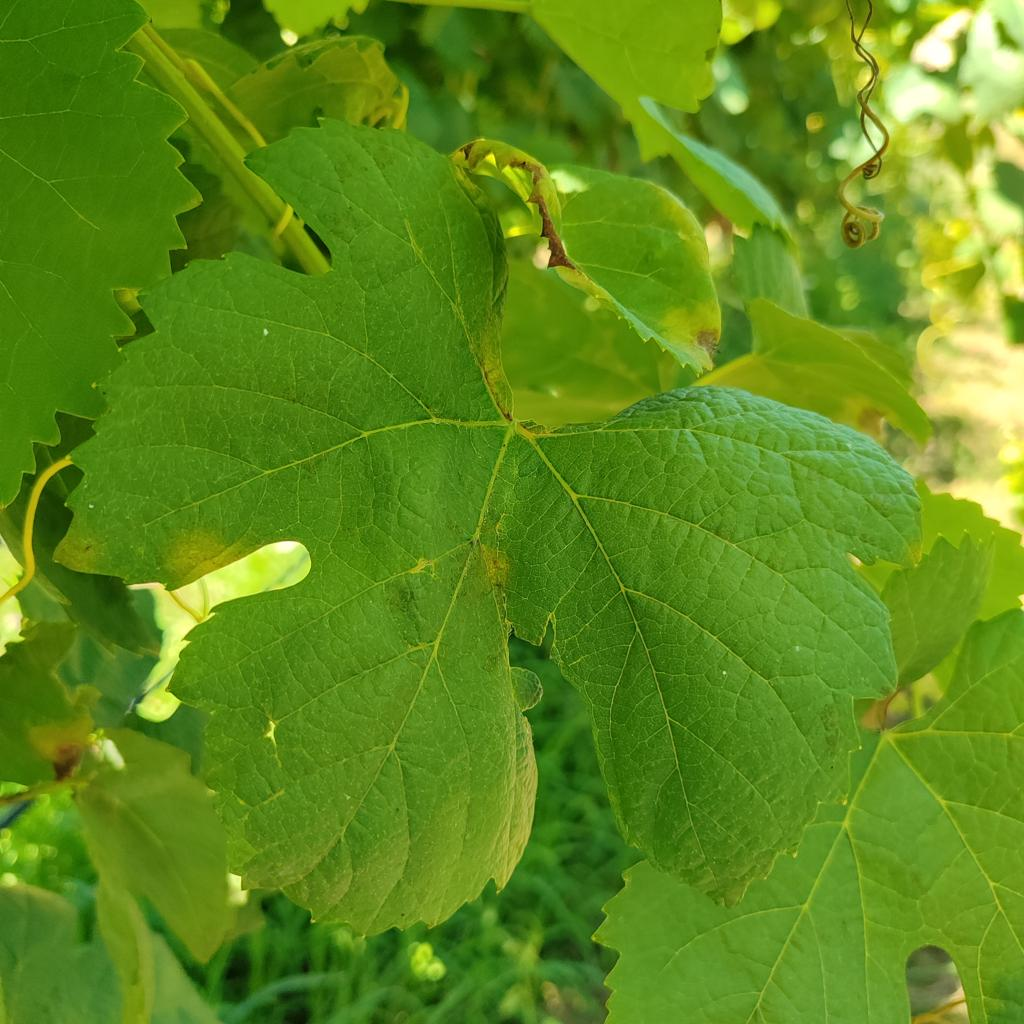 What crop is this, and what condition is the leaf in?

grapevine, downy mildew
